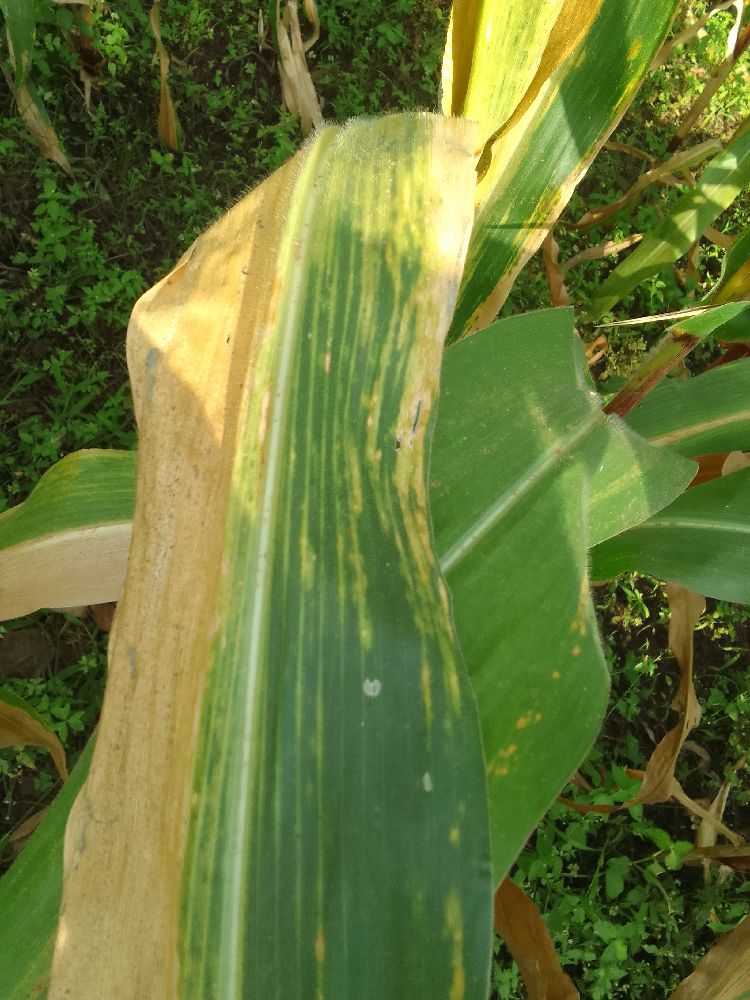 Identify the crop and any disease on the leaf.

maize, maize lethal necrosis
